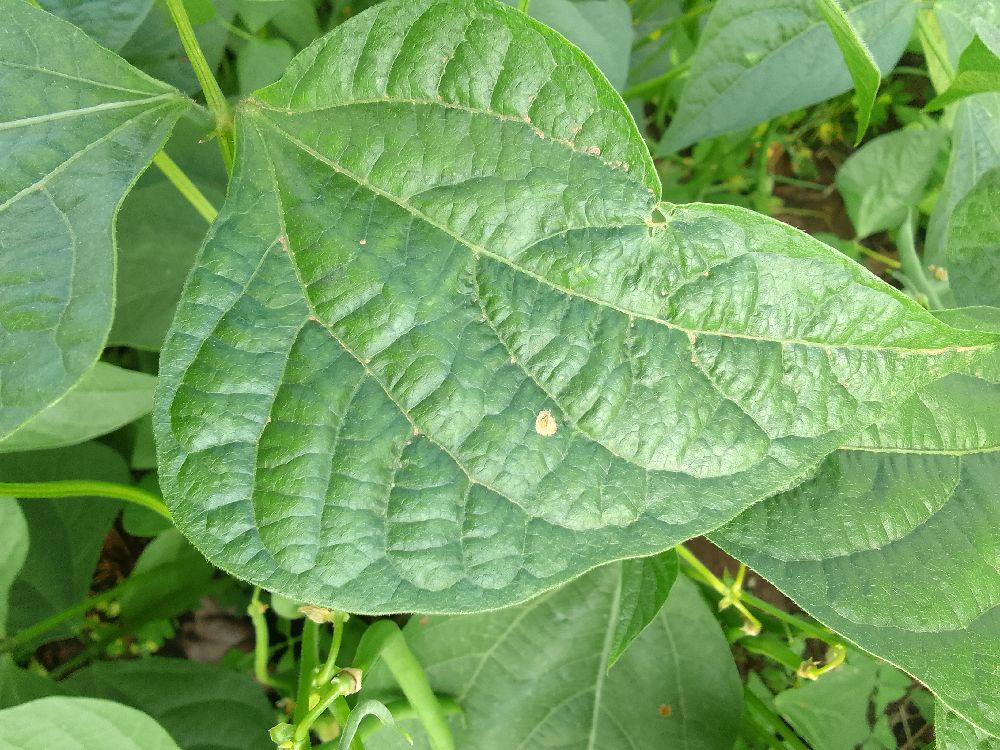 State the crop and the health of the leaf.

common bean, healthy
